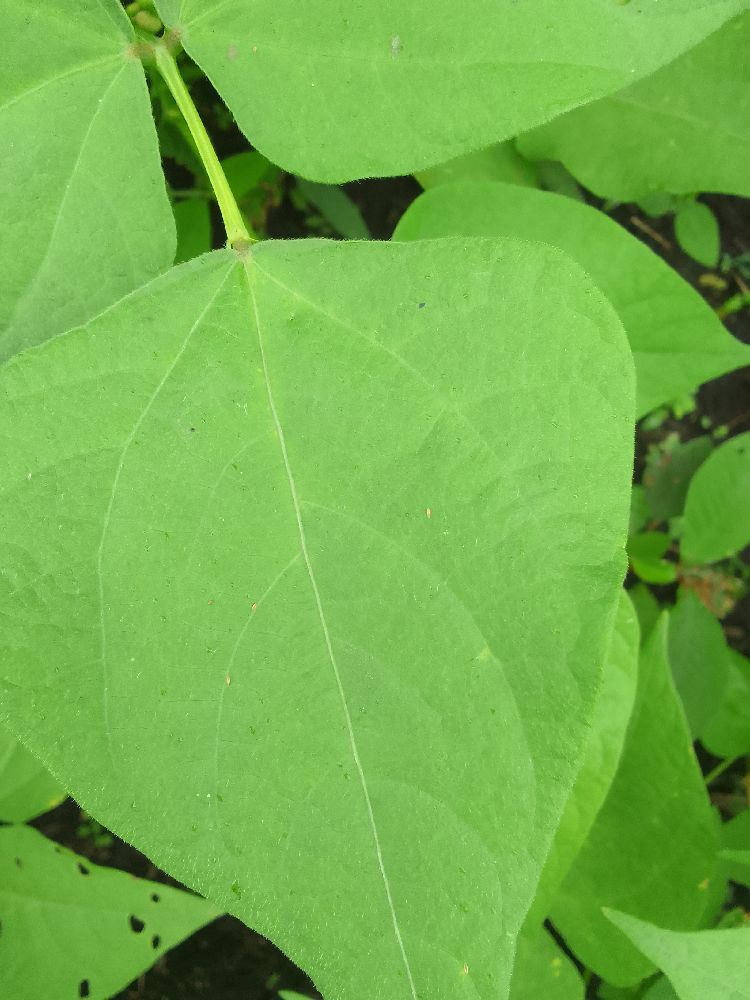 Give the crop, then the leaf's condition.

common bean, healthy
